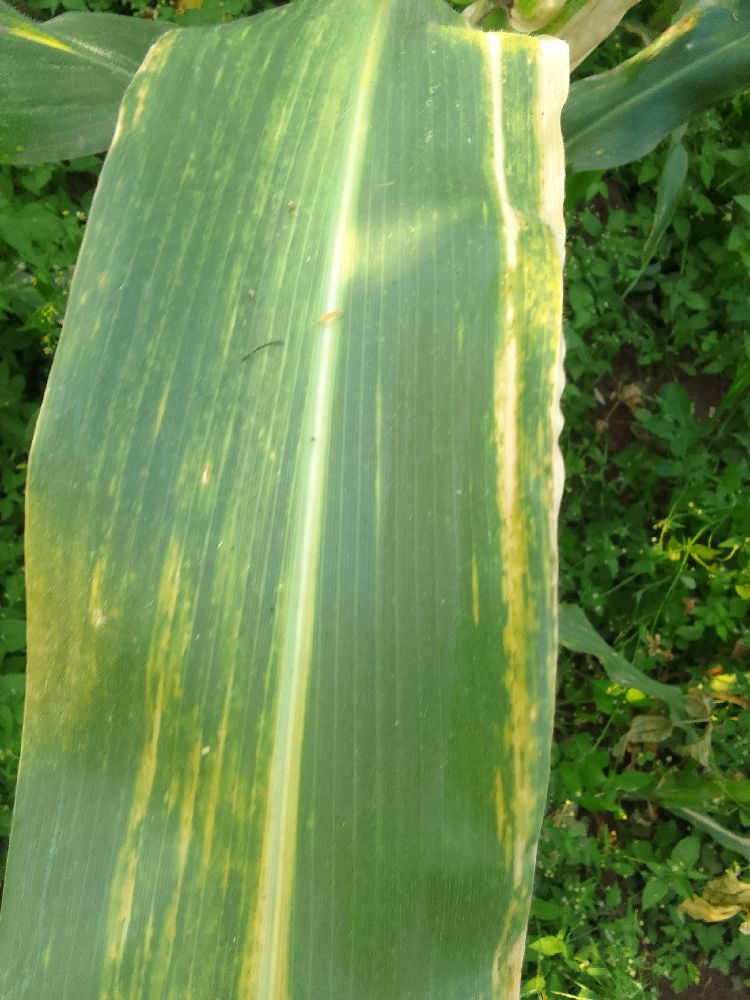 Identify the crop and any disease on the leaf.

maize, maize lethal necrosis
